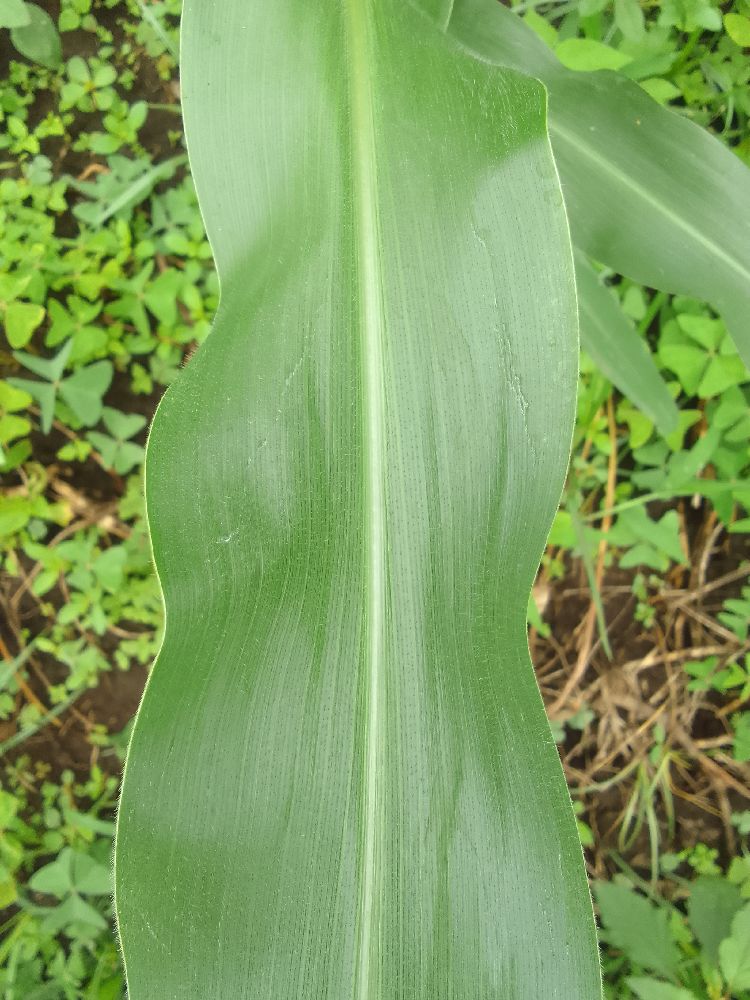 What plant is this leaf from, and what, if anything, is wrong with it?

maize, healthy
